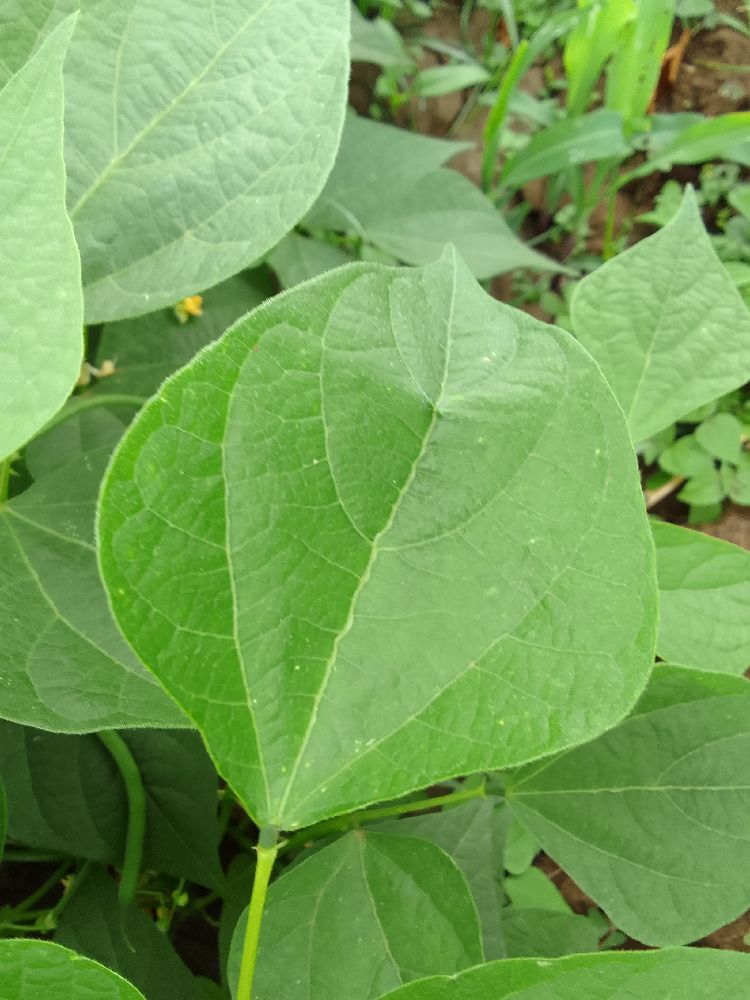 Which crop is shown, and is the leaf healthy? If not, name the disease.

common bean, healthy
